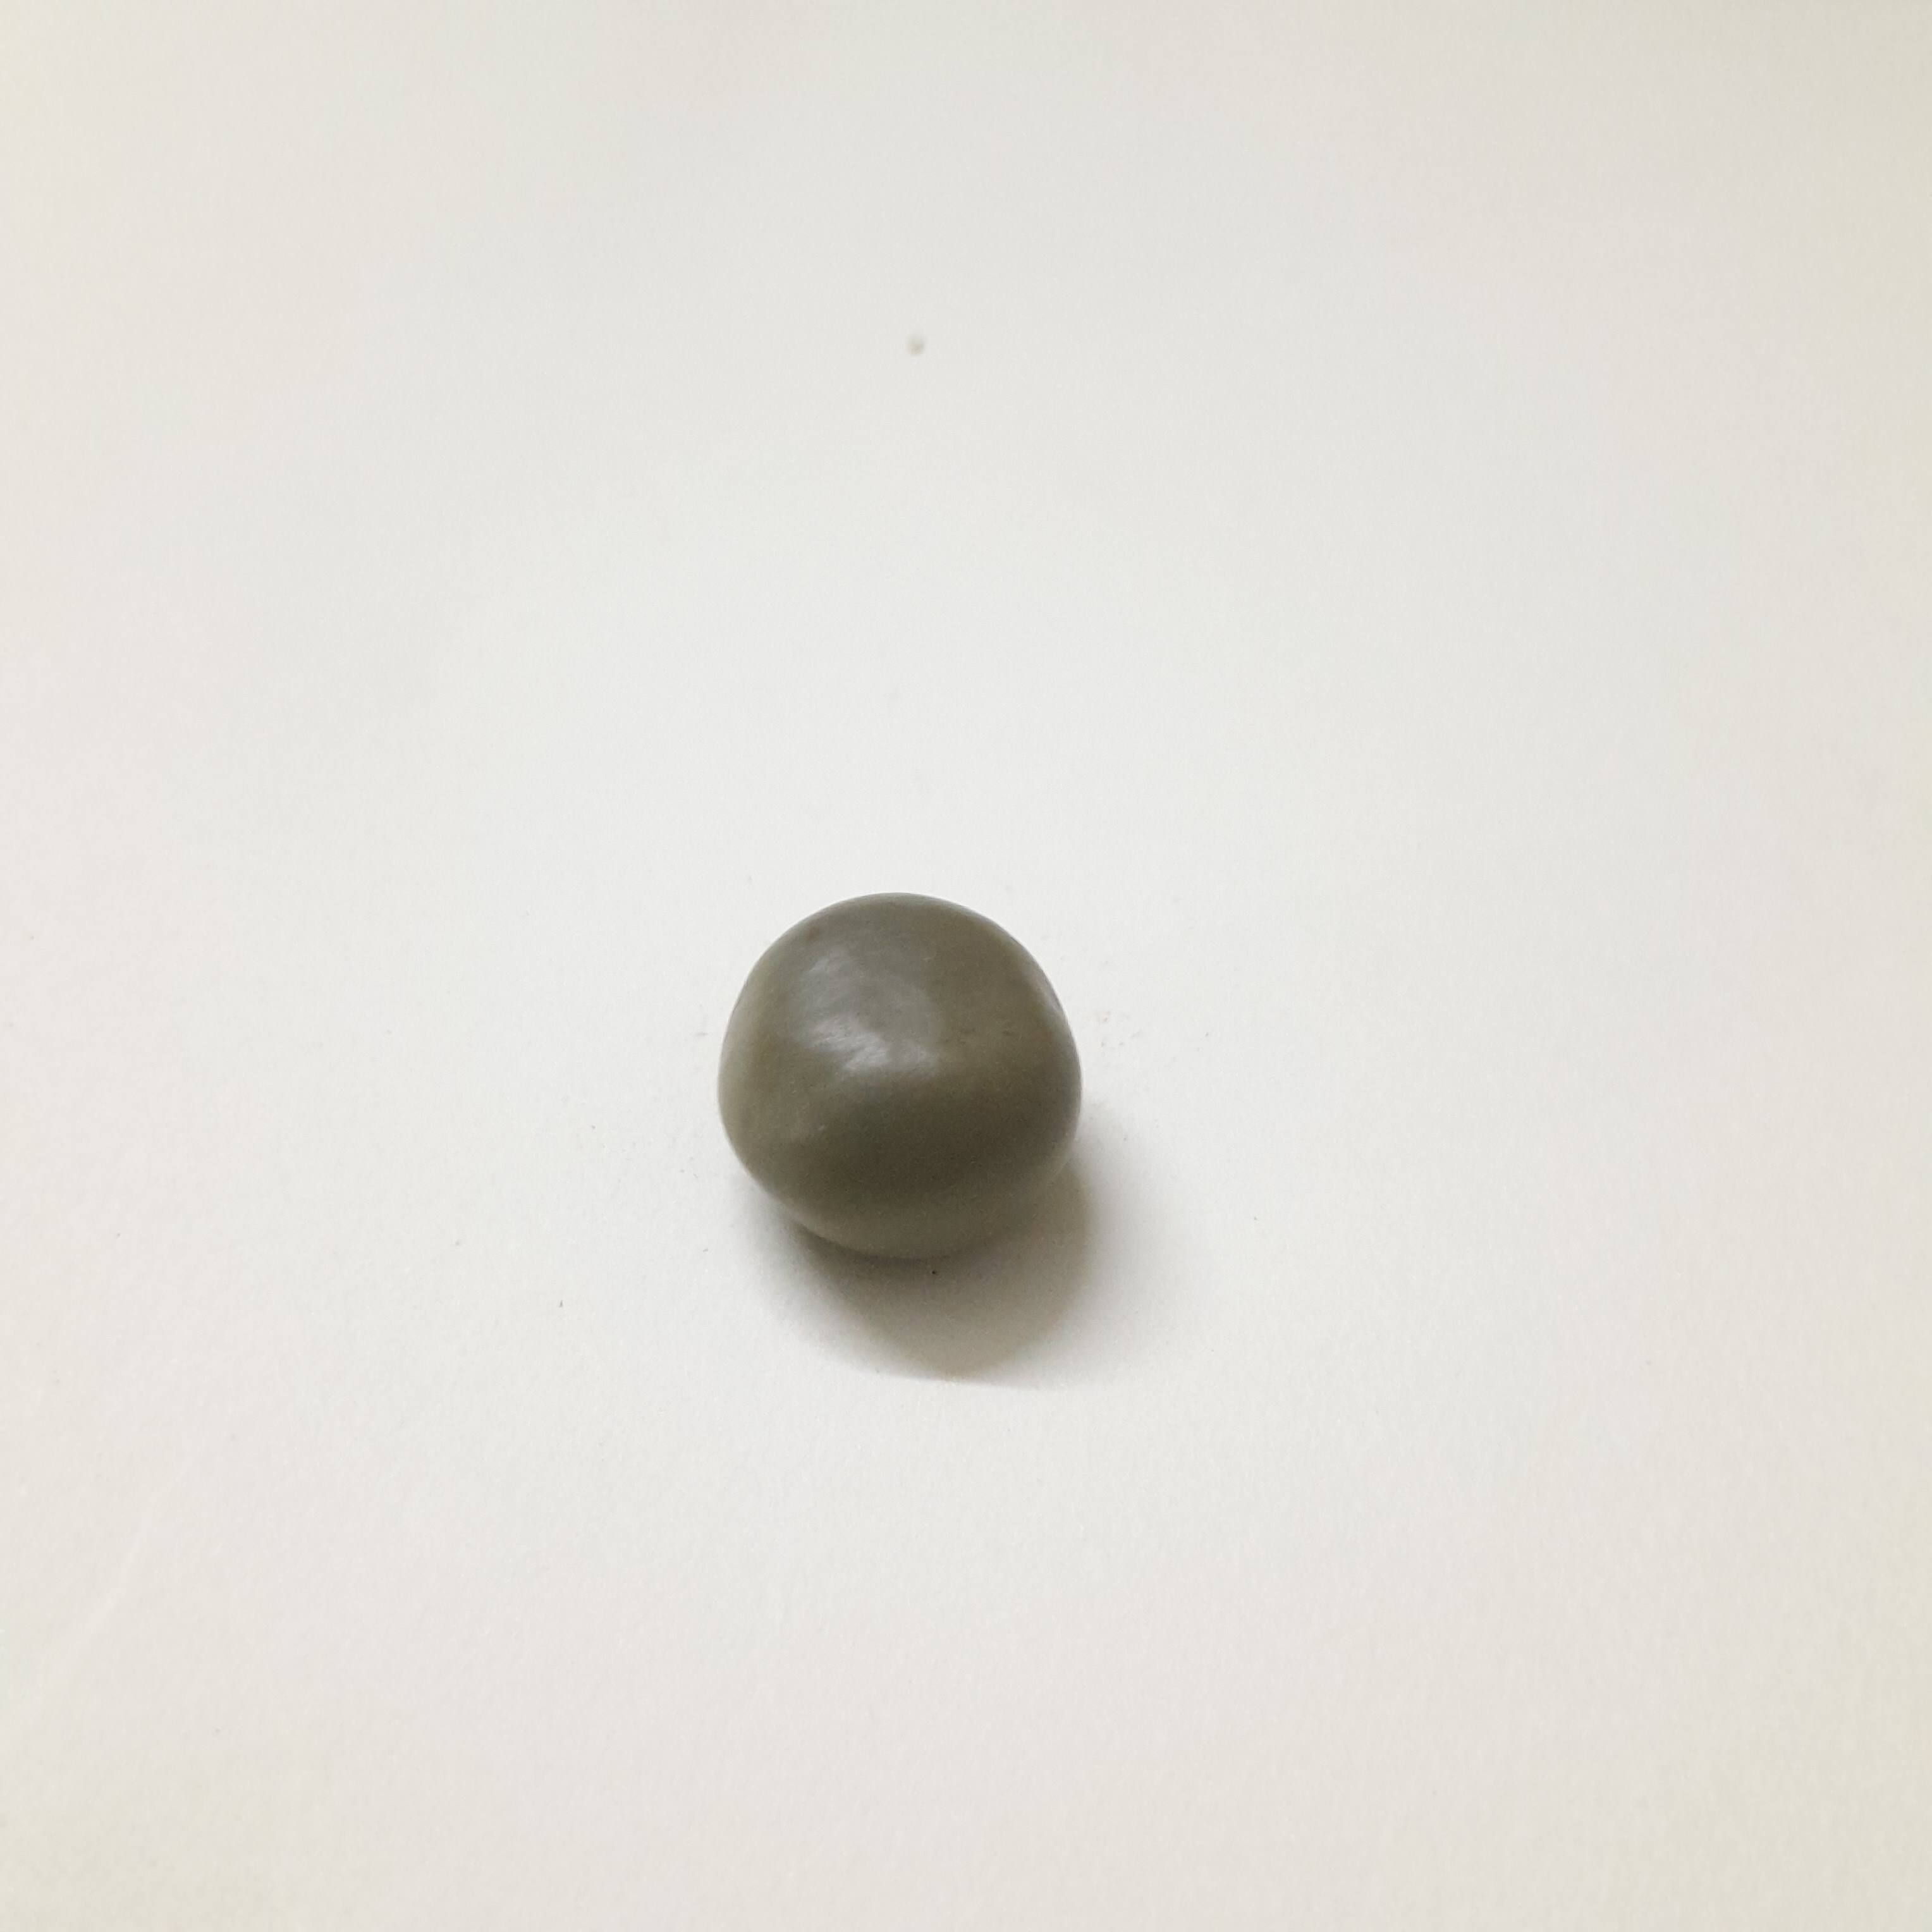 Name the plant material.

sagargota
